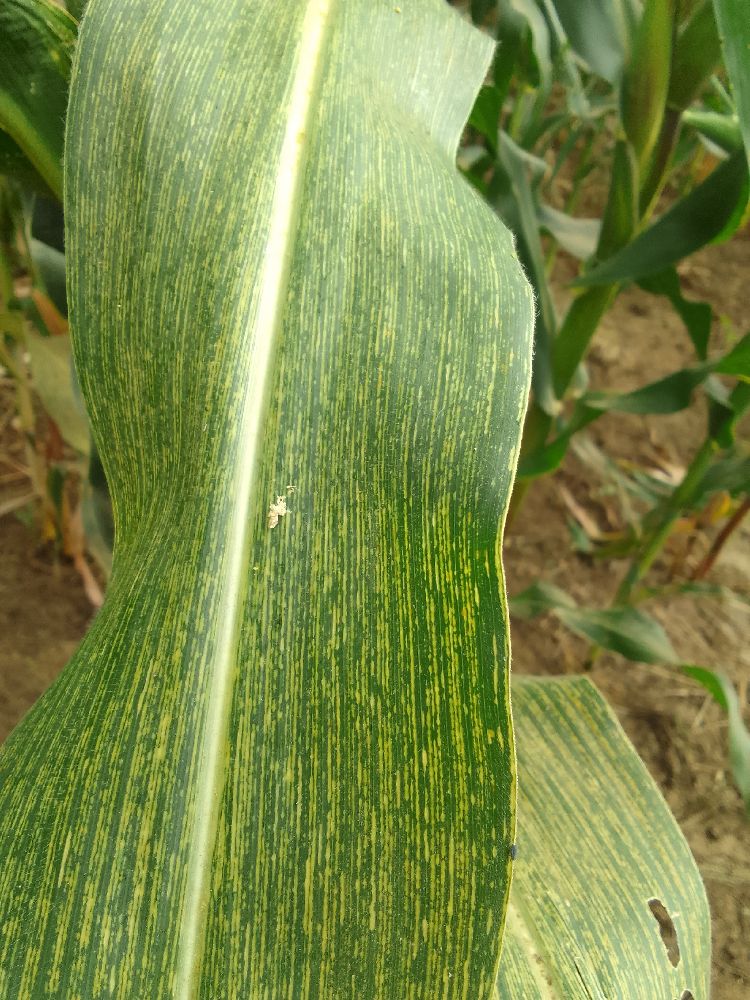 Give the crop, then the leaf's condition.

maize, maize streak virus
